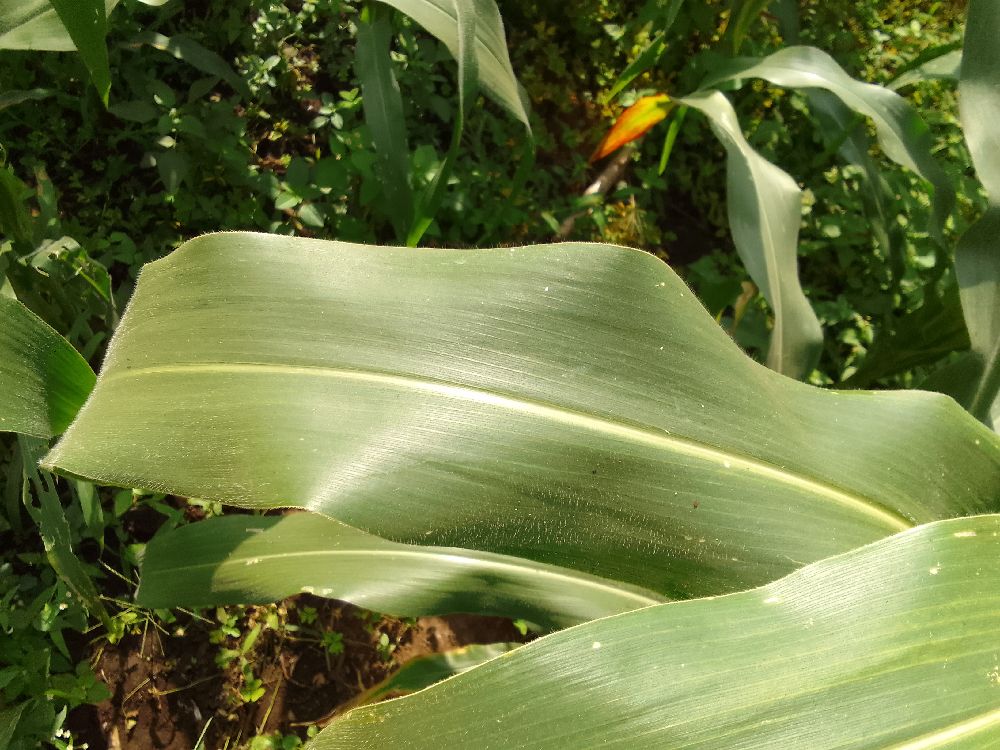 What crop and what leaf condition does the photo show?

maize, healthy
